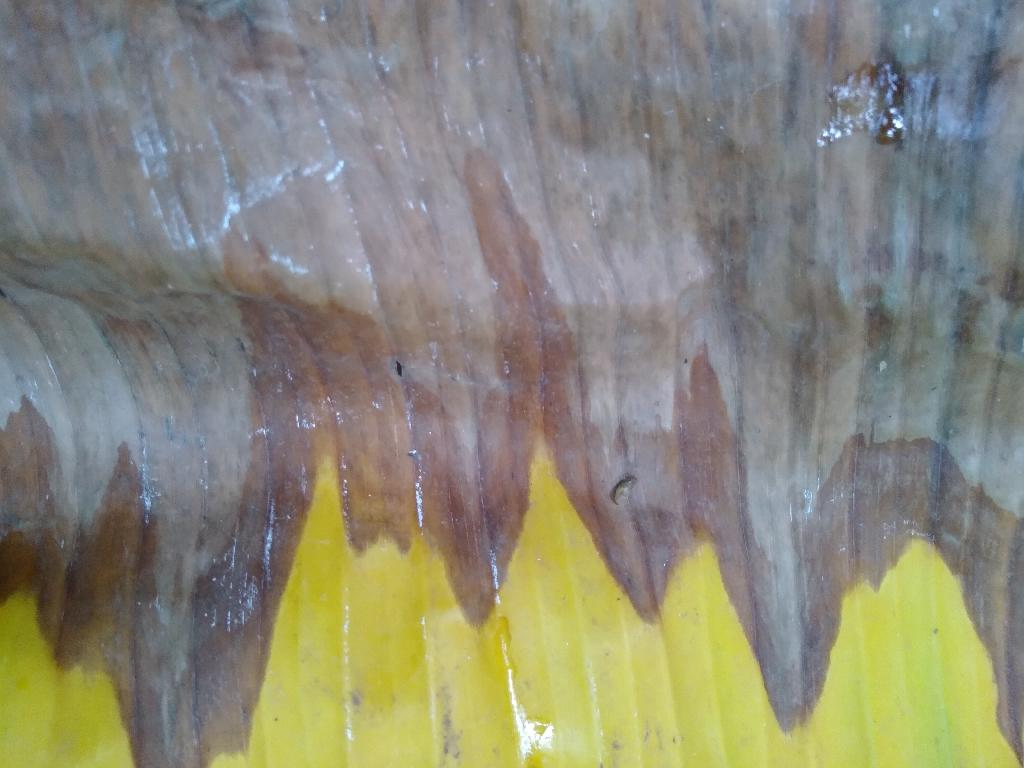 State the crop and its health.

banana, fusarium wilt race 1
